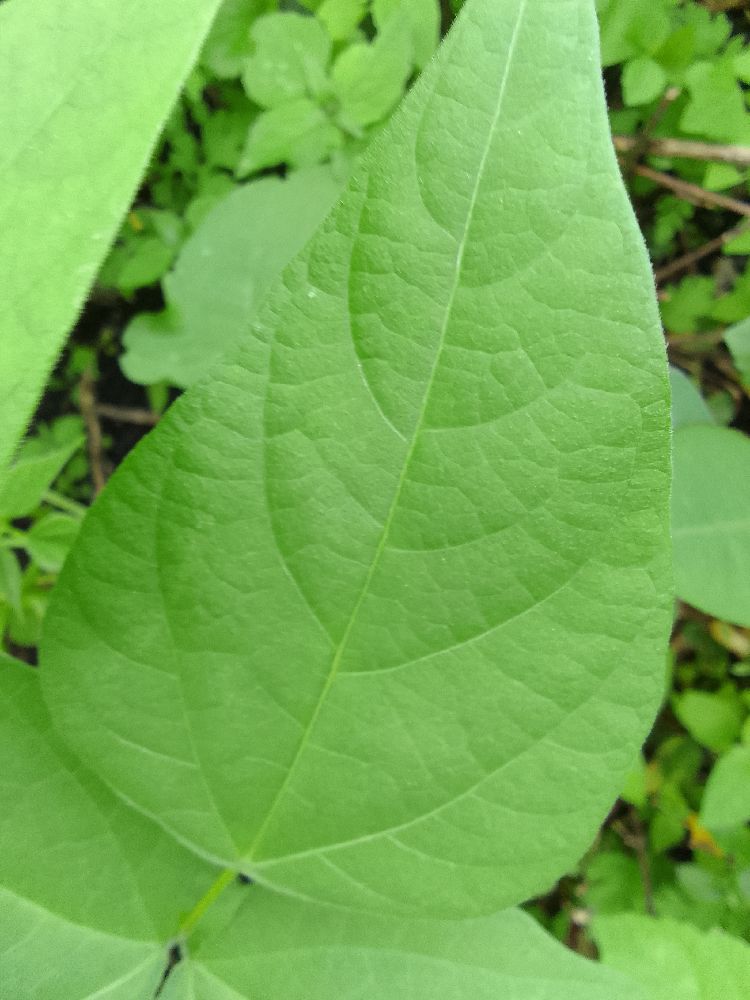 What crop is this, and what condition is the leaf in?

common bean, healthy
